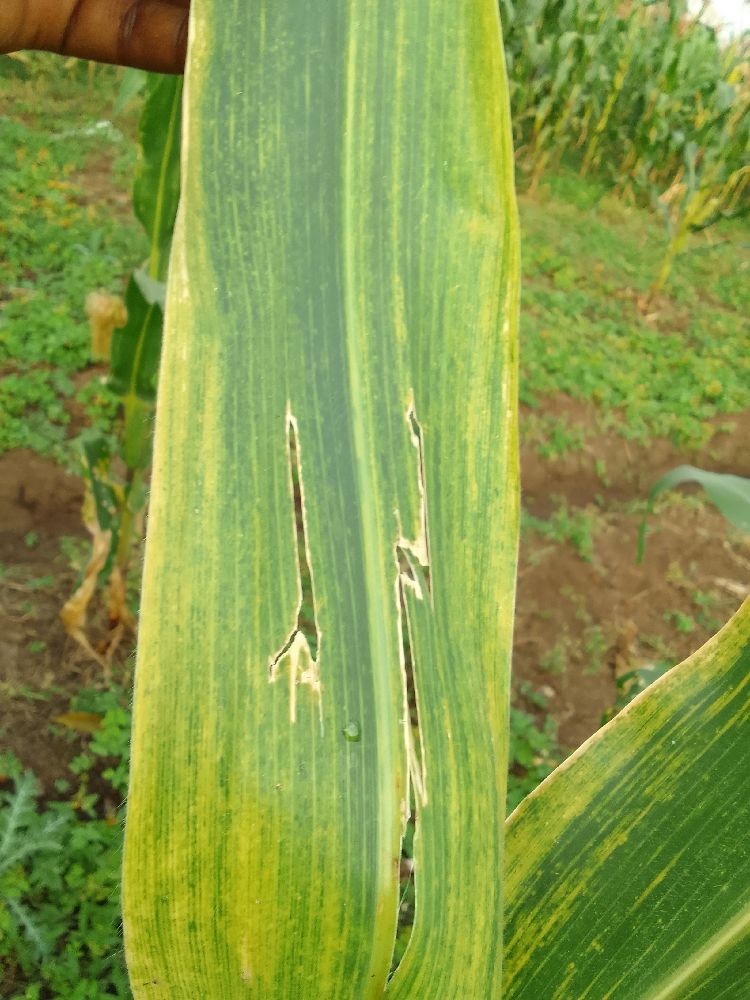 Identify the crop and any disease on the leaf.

maize, maize lethal necrosis
